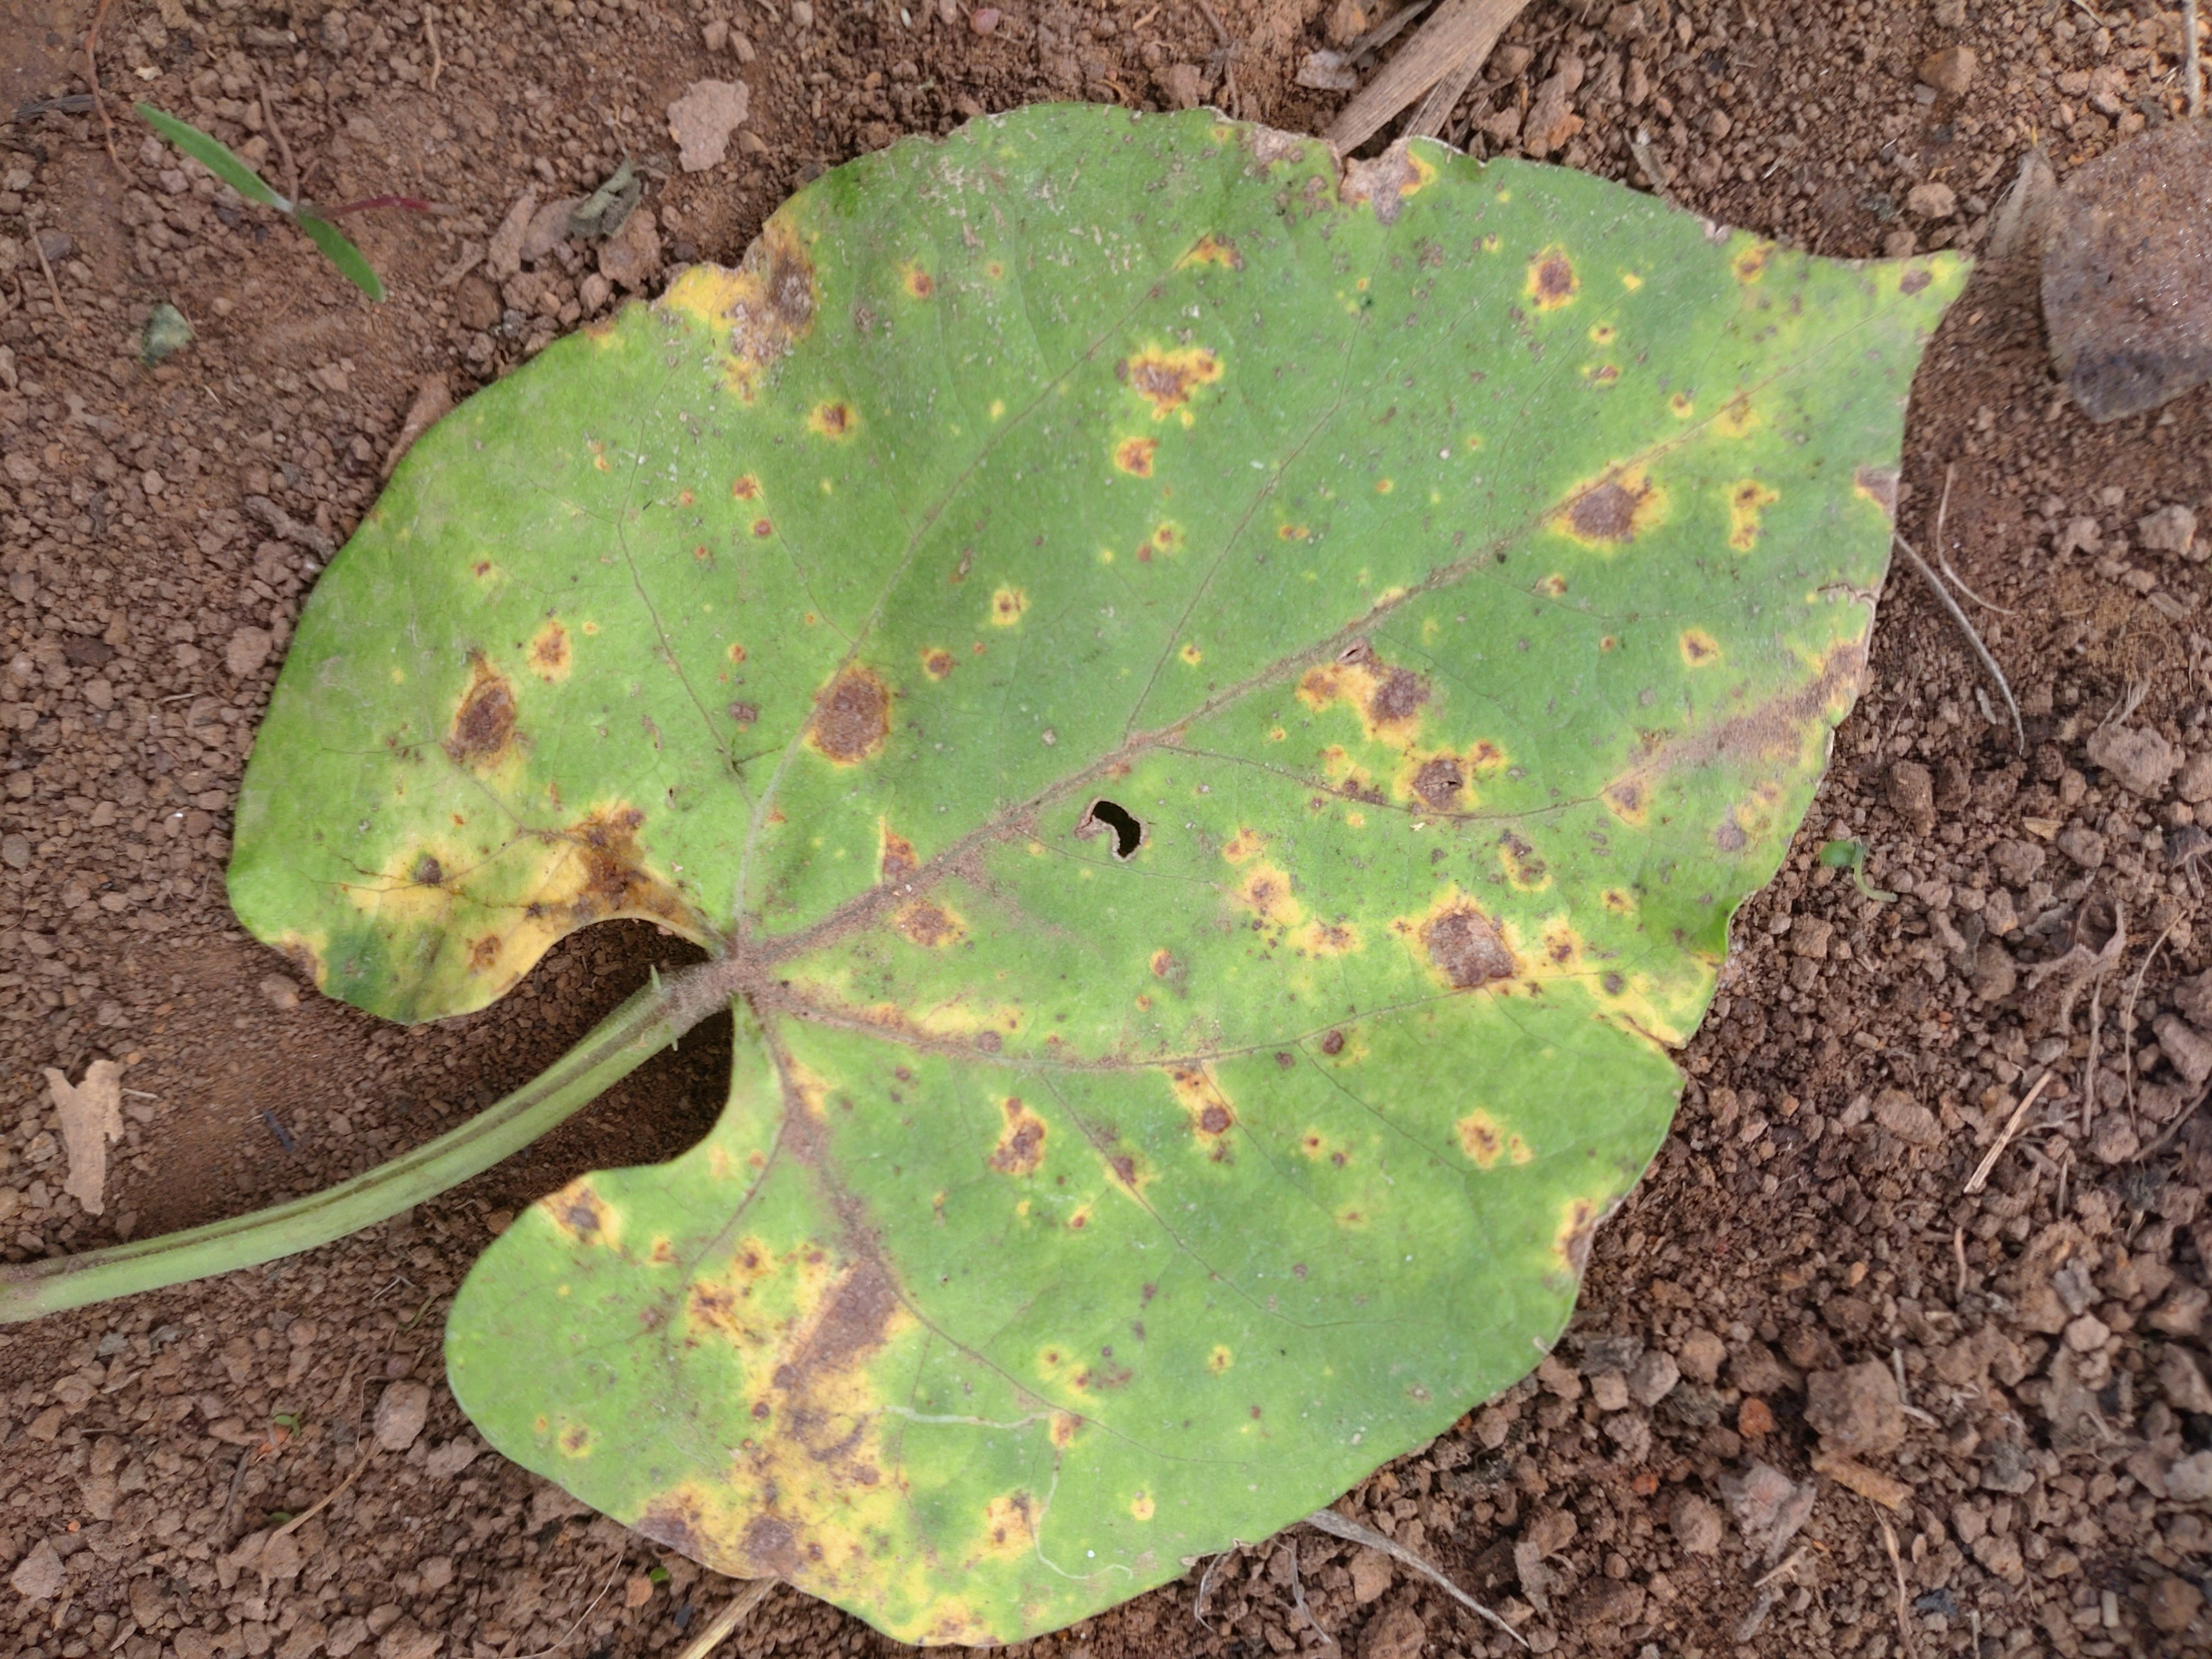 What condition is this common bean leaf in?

rust
